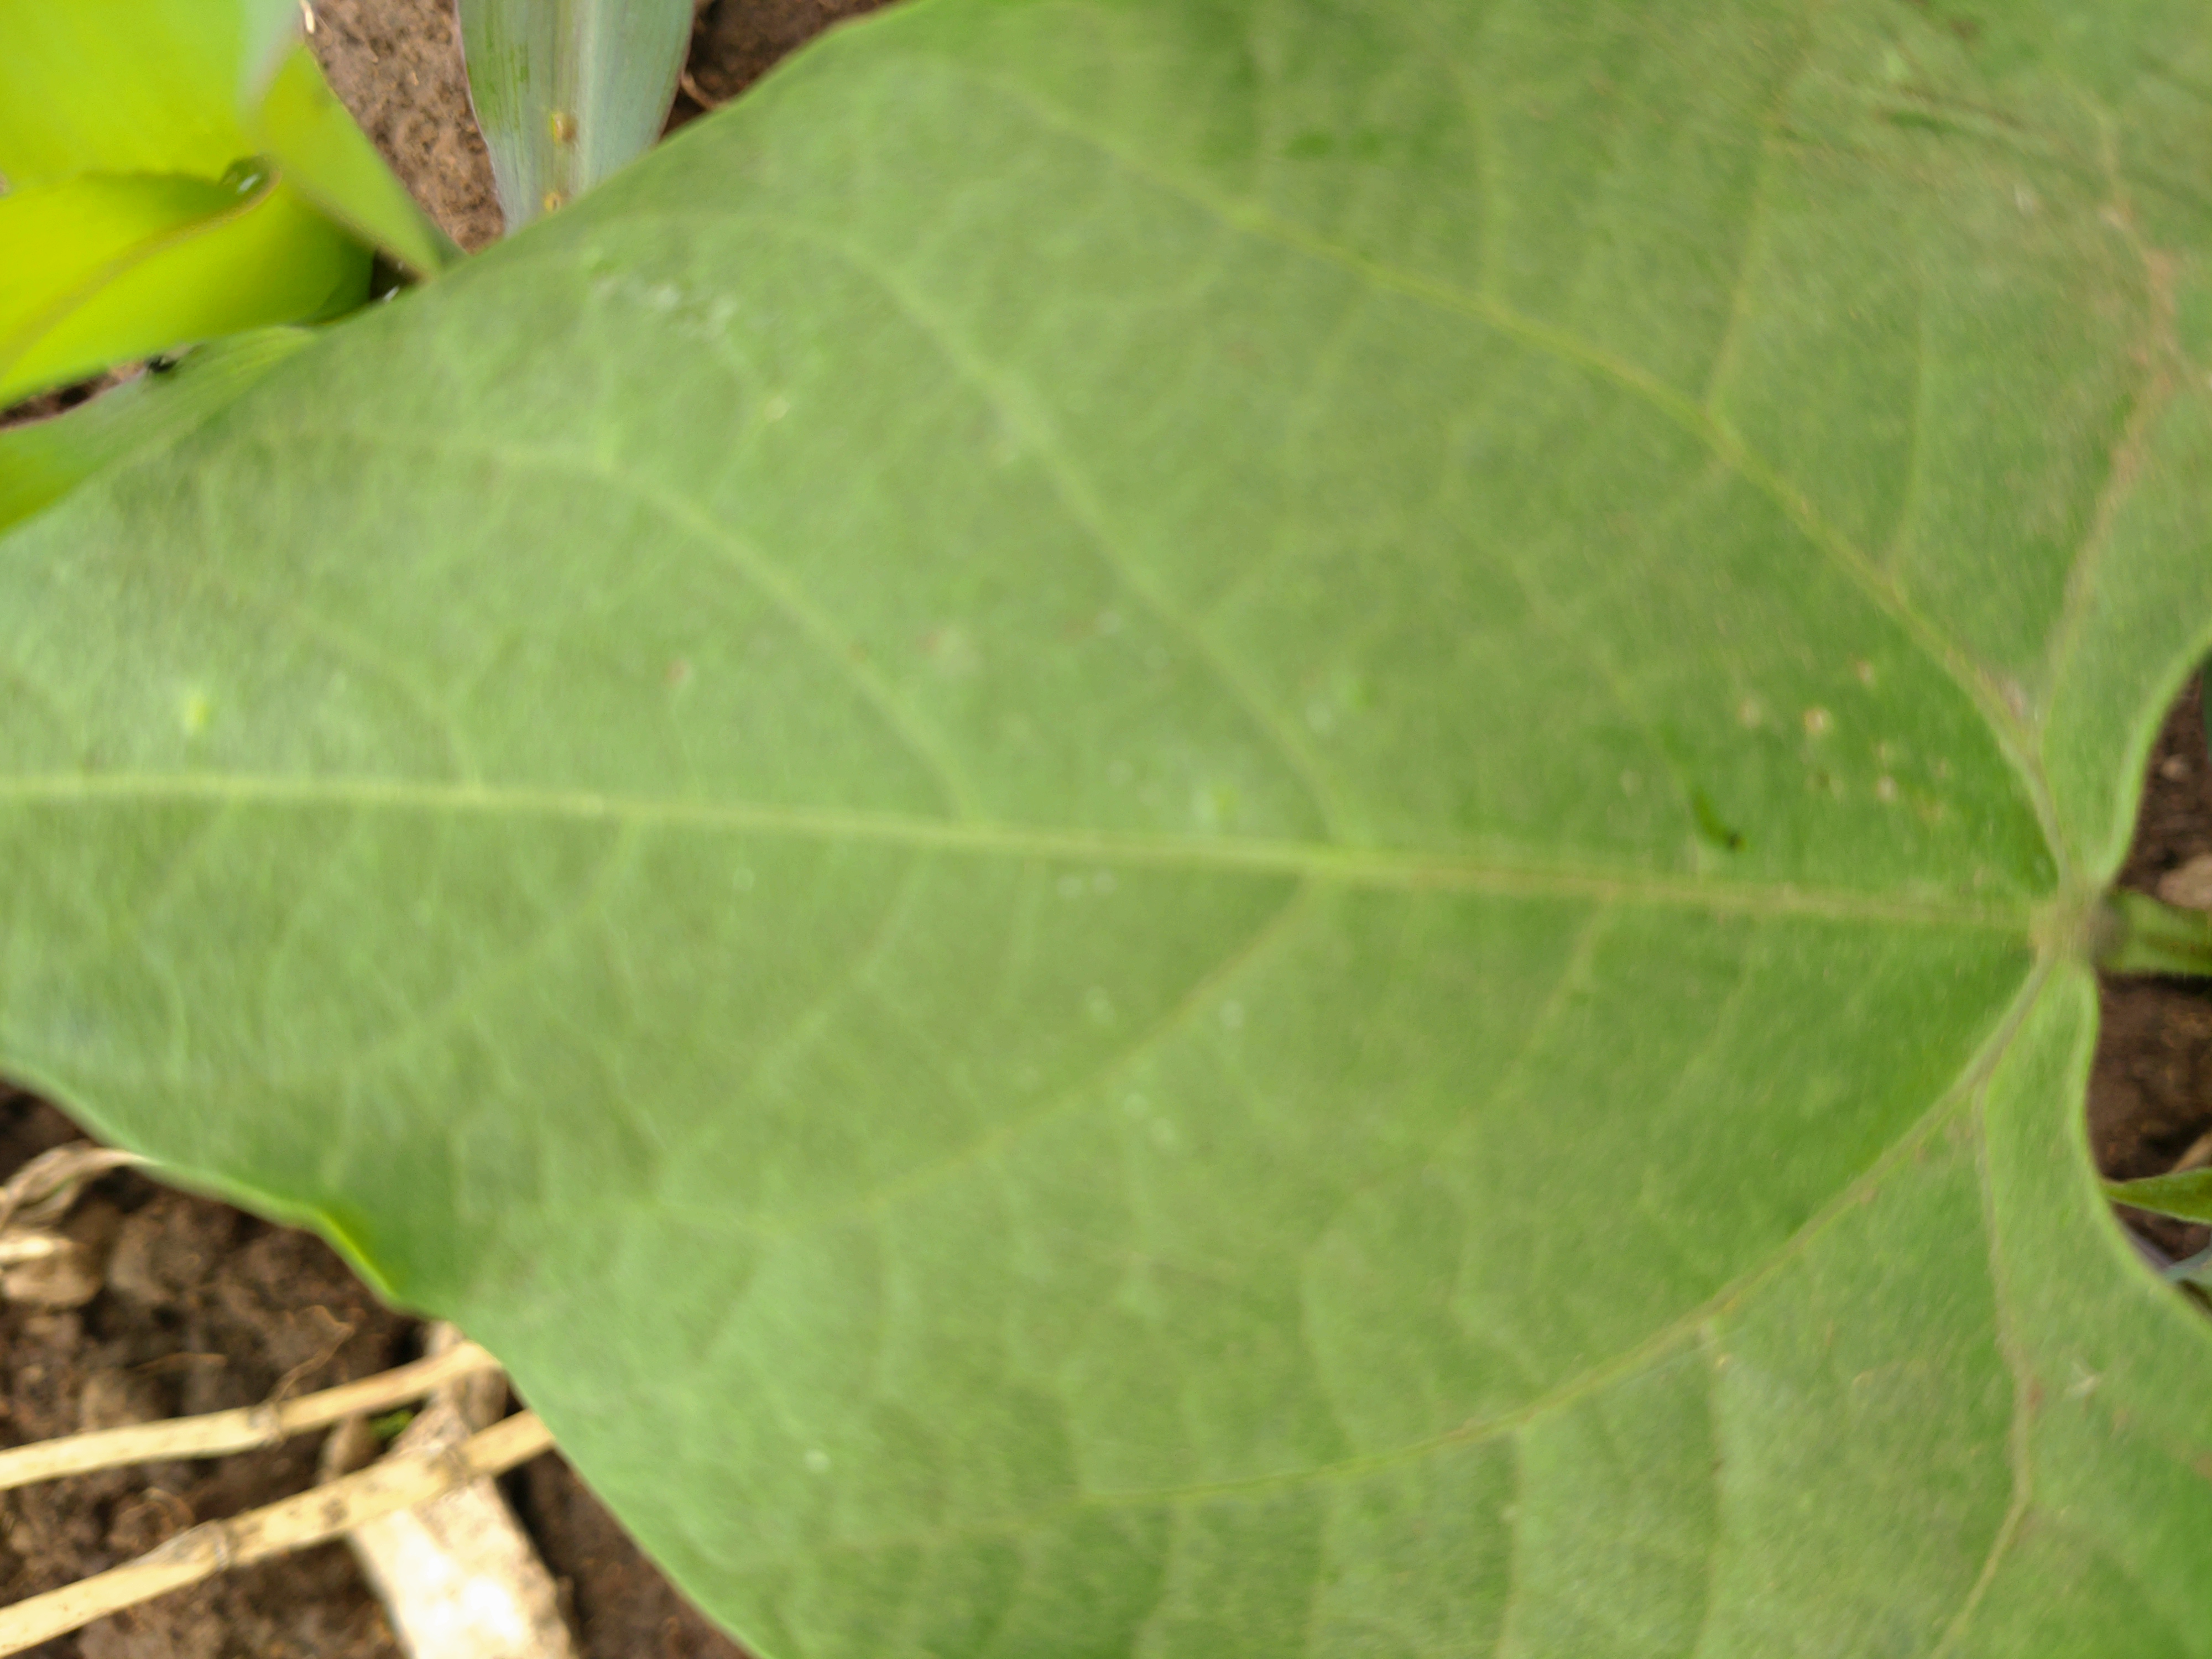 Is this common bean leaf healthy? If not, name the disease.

healthy
